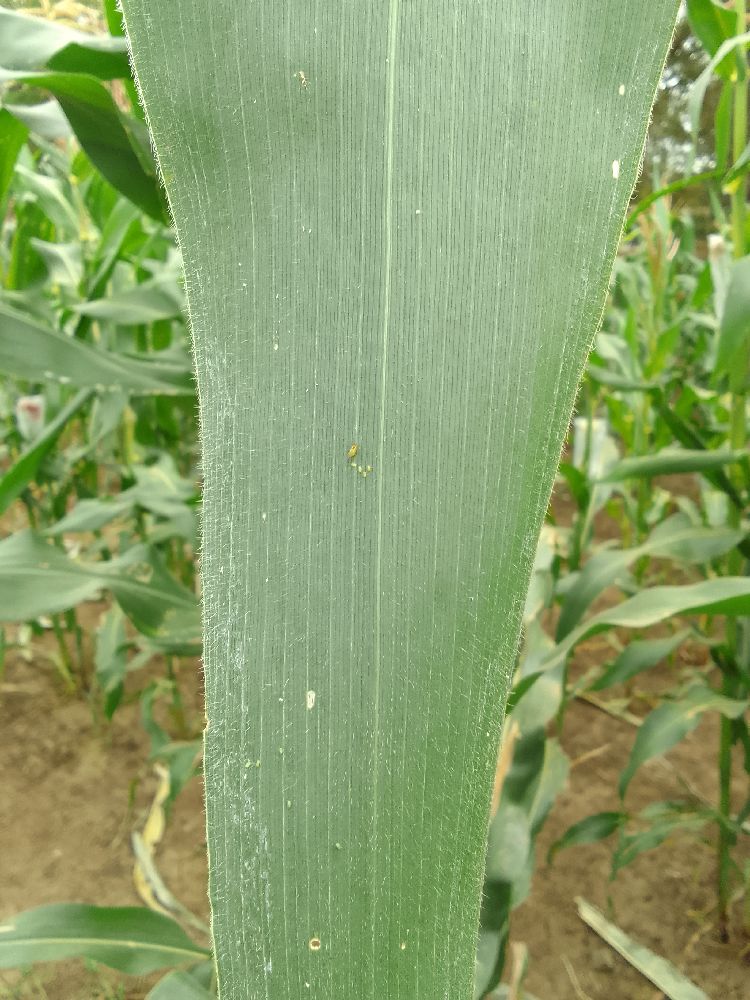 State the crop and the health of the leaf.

maize, healthy
